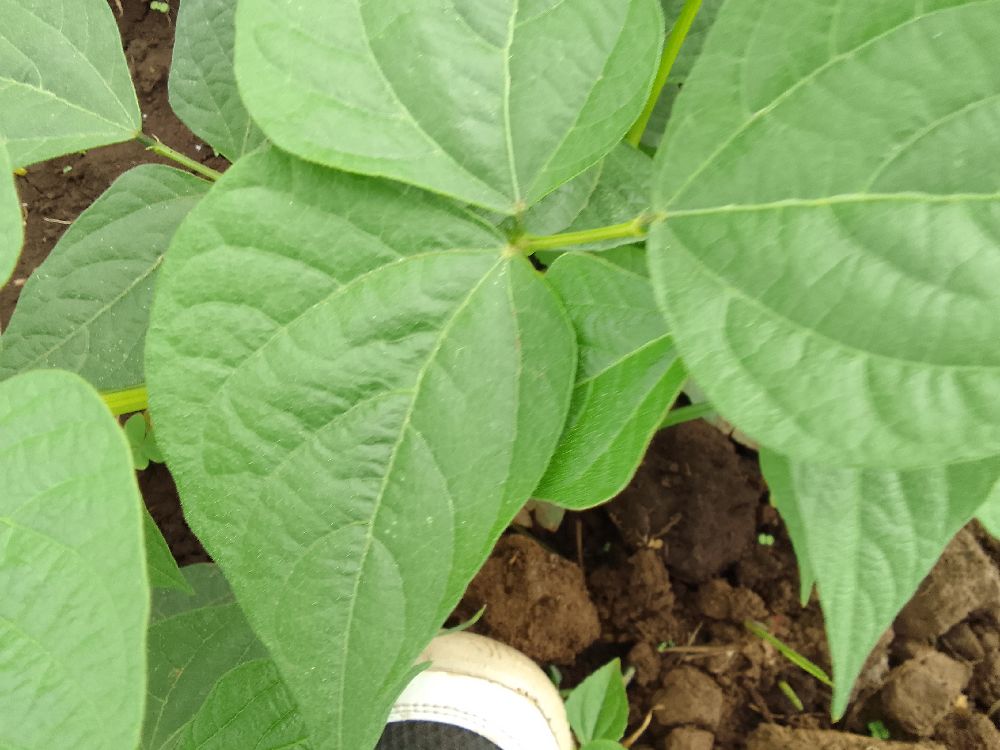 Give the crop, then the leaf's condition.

common bean, healthy
